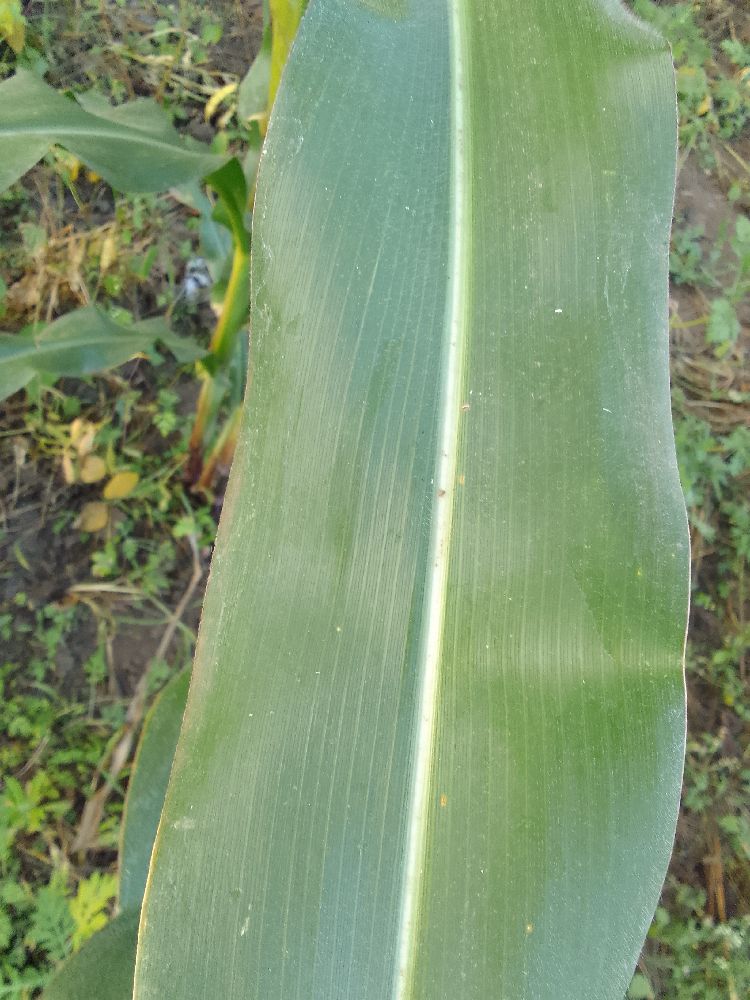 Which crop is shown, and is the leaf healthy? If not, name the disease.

maize, healthy
